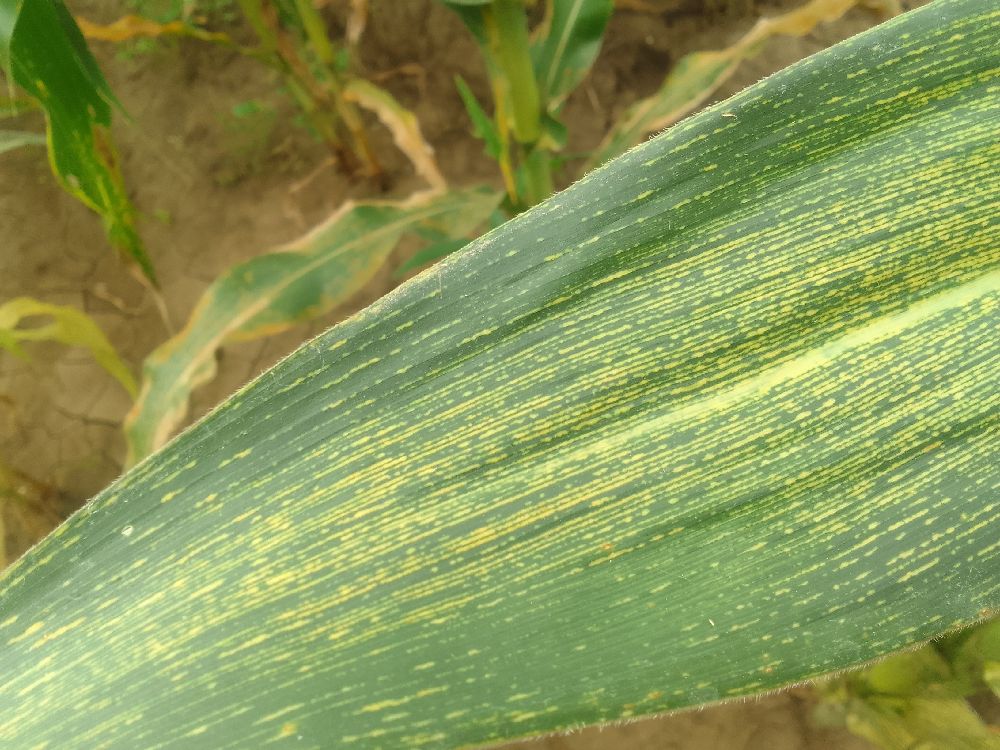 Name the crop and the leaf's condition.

maize, maize streak virus
